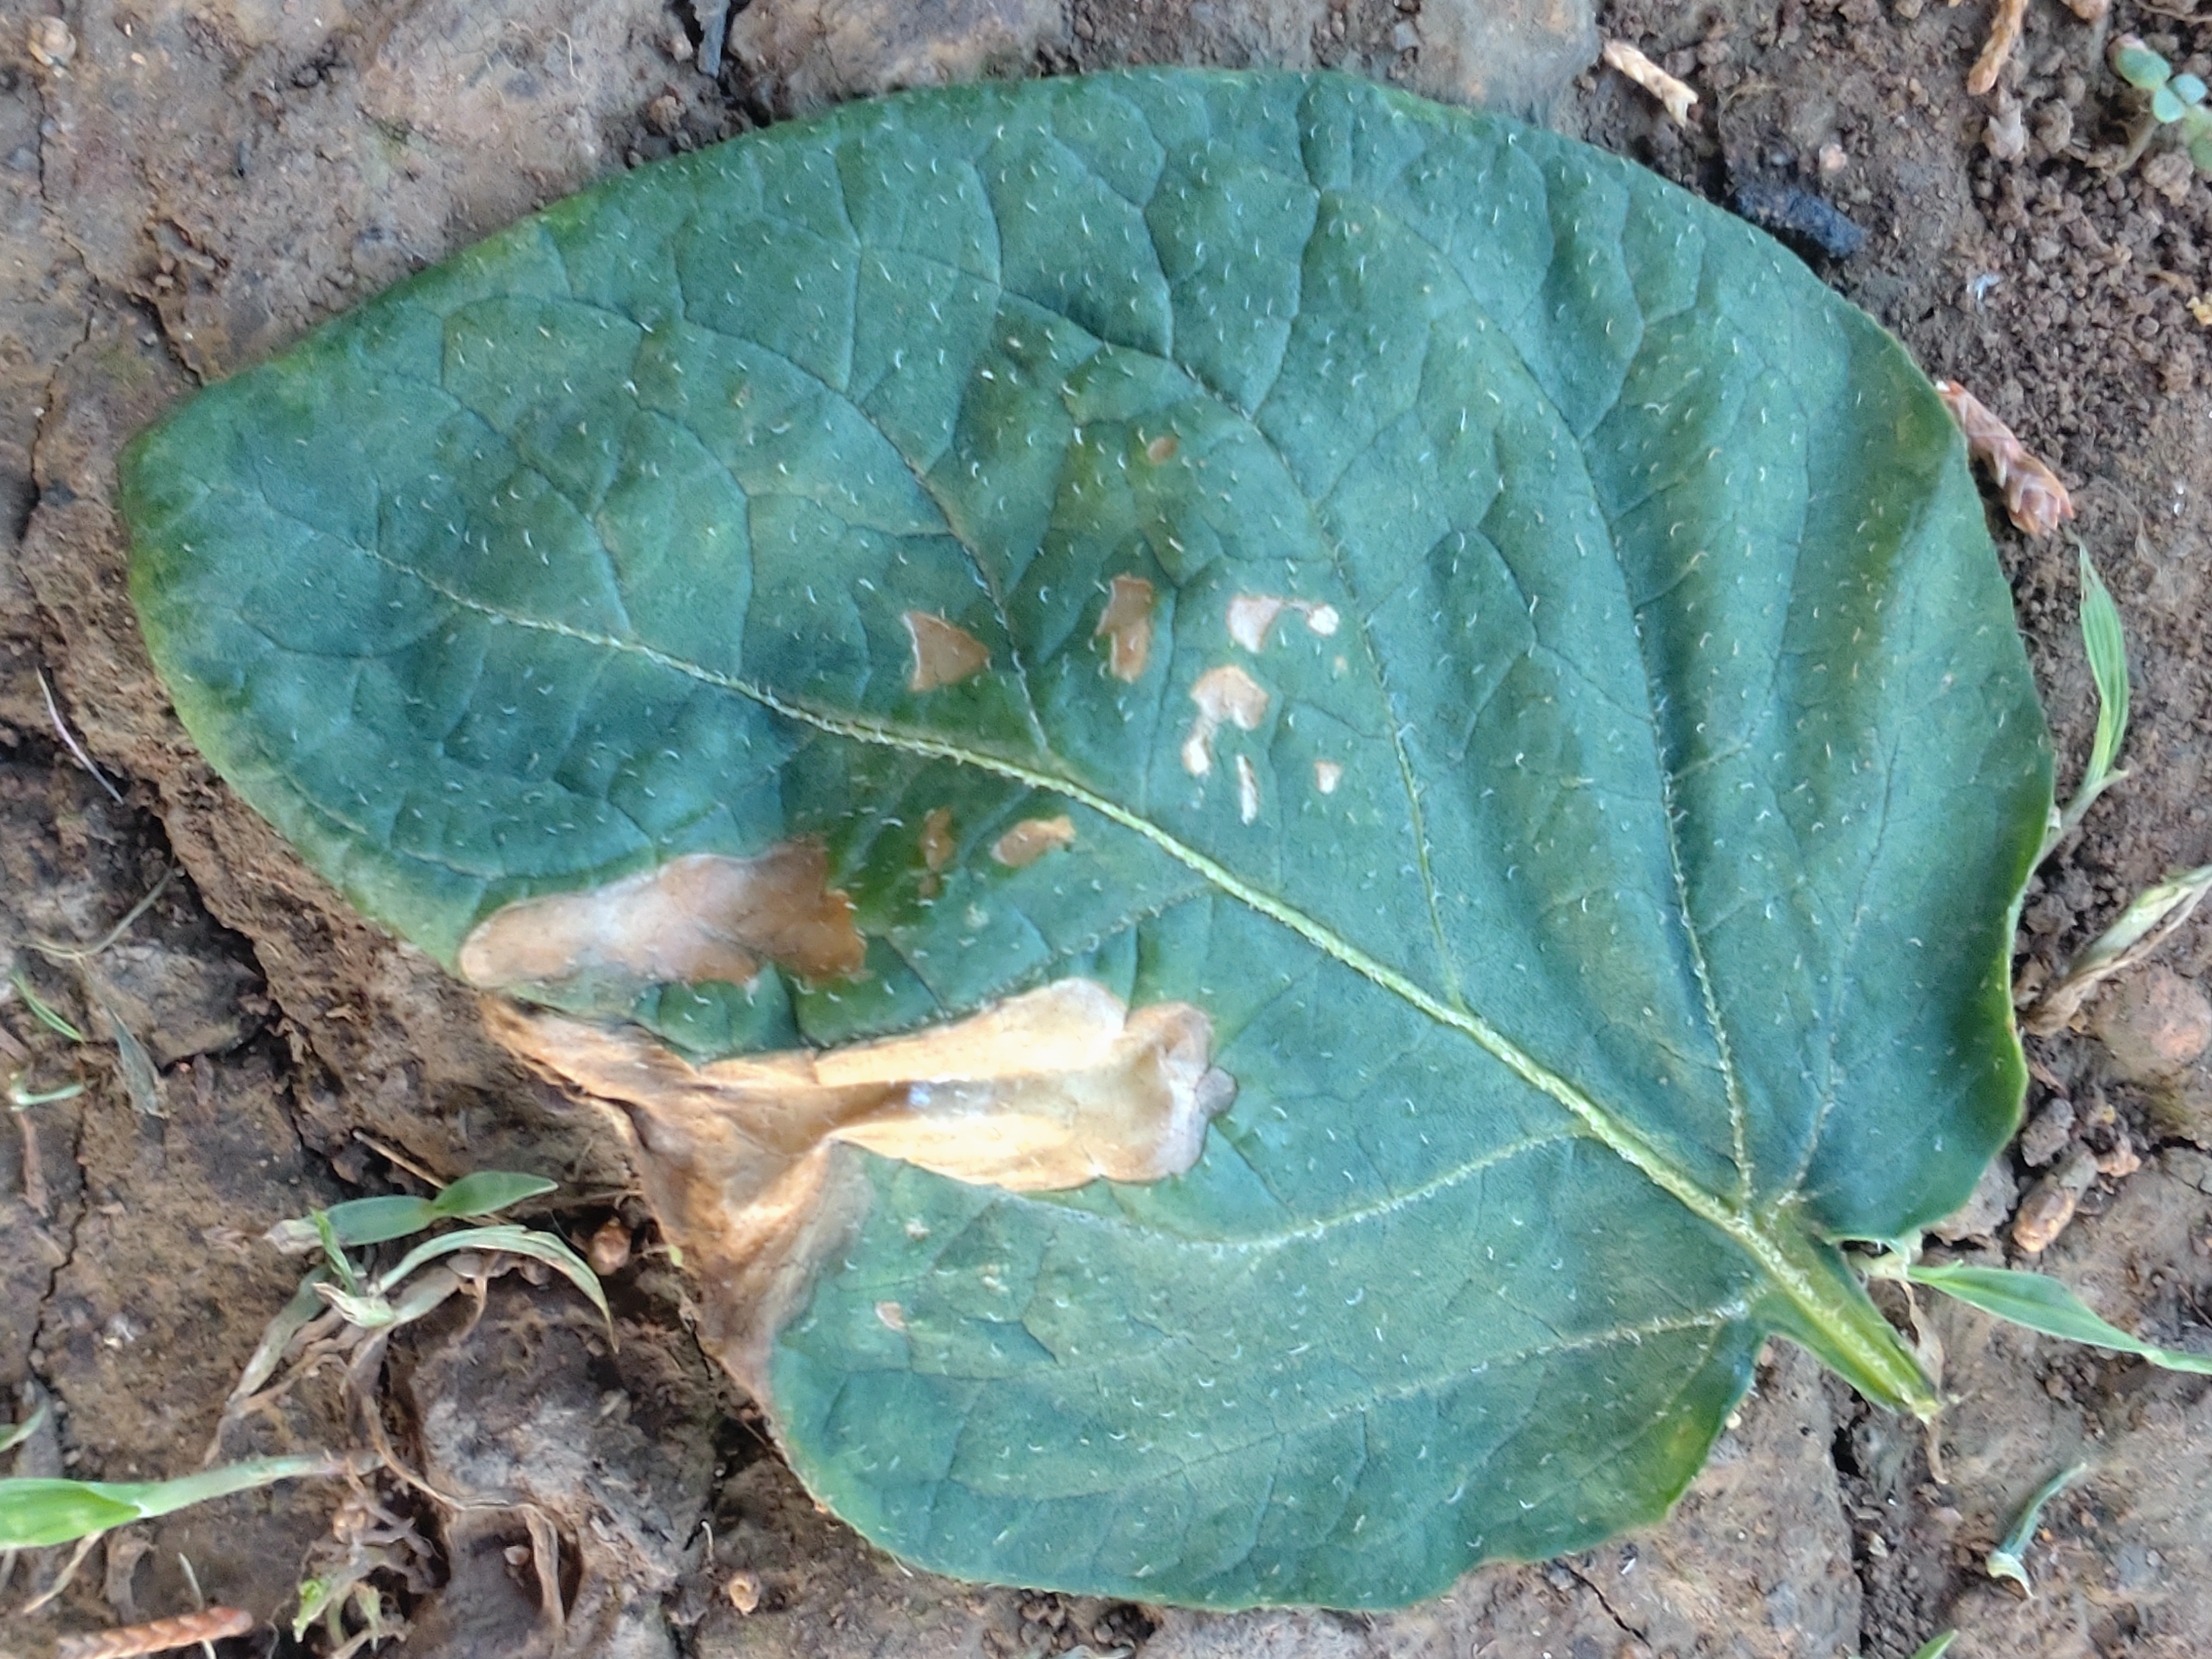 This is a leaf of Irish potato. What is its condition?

early blight
